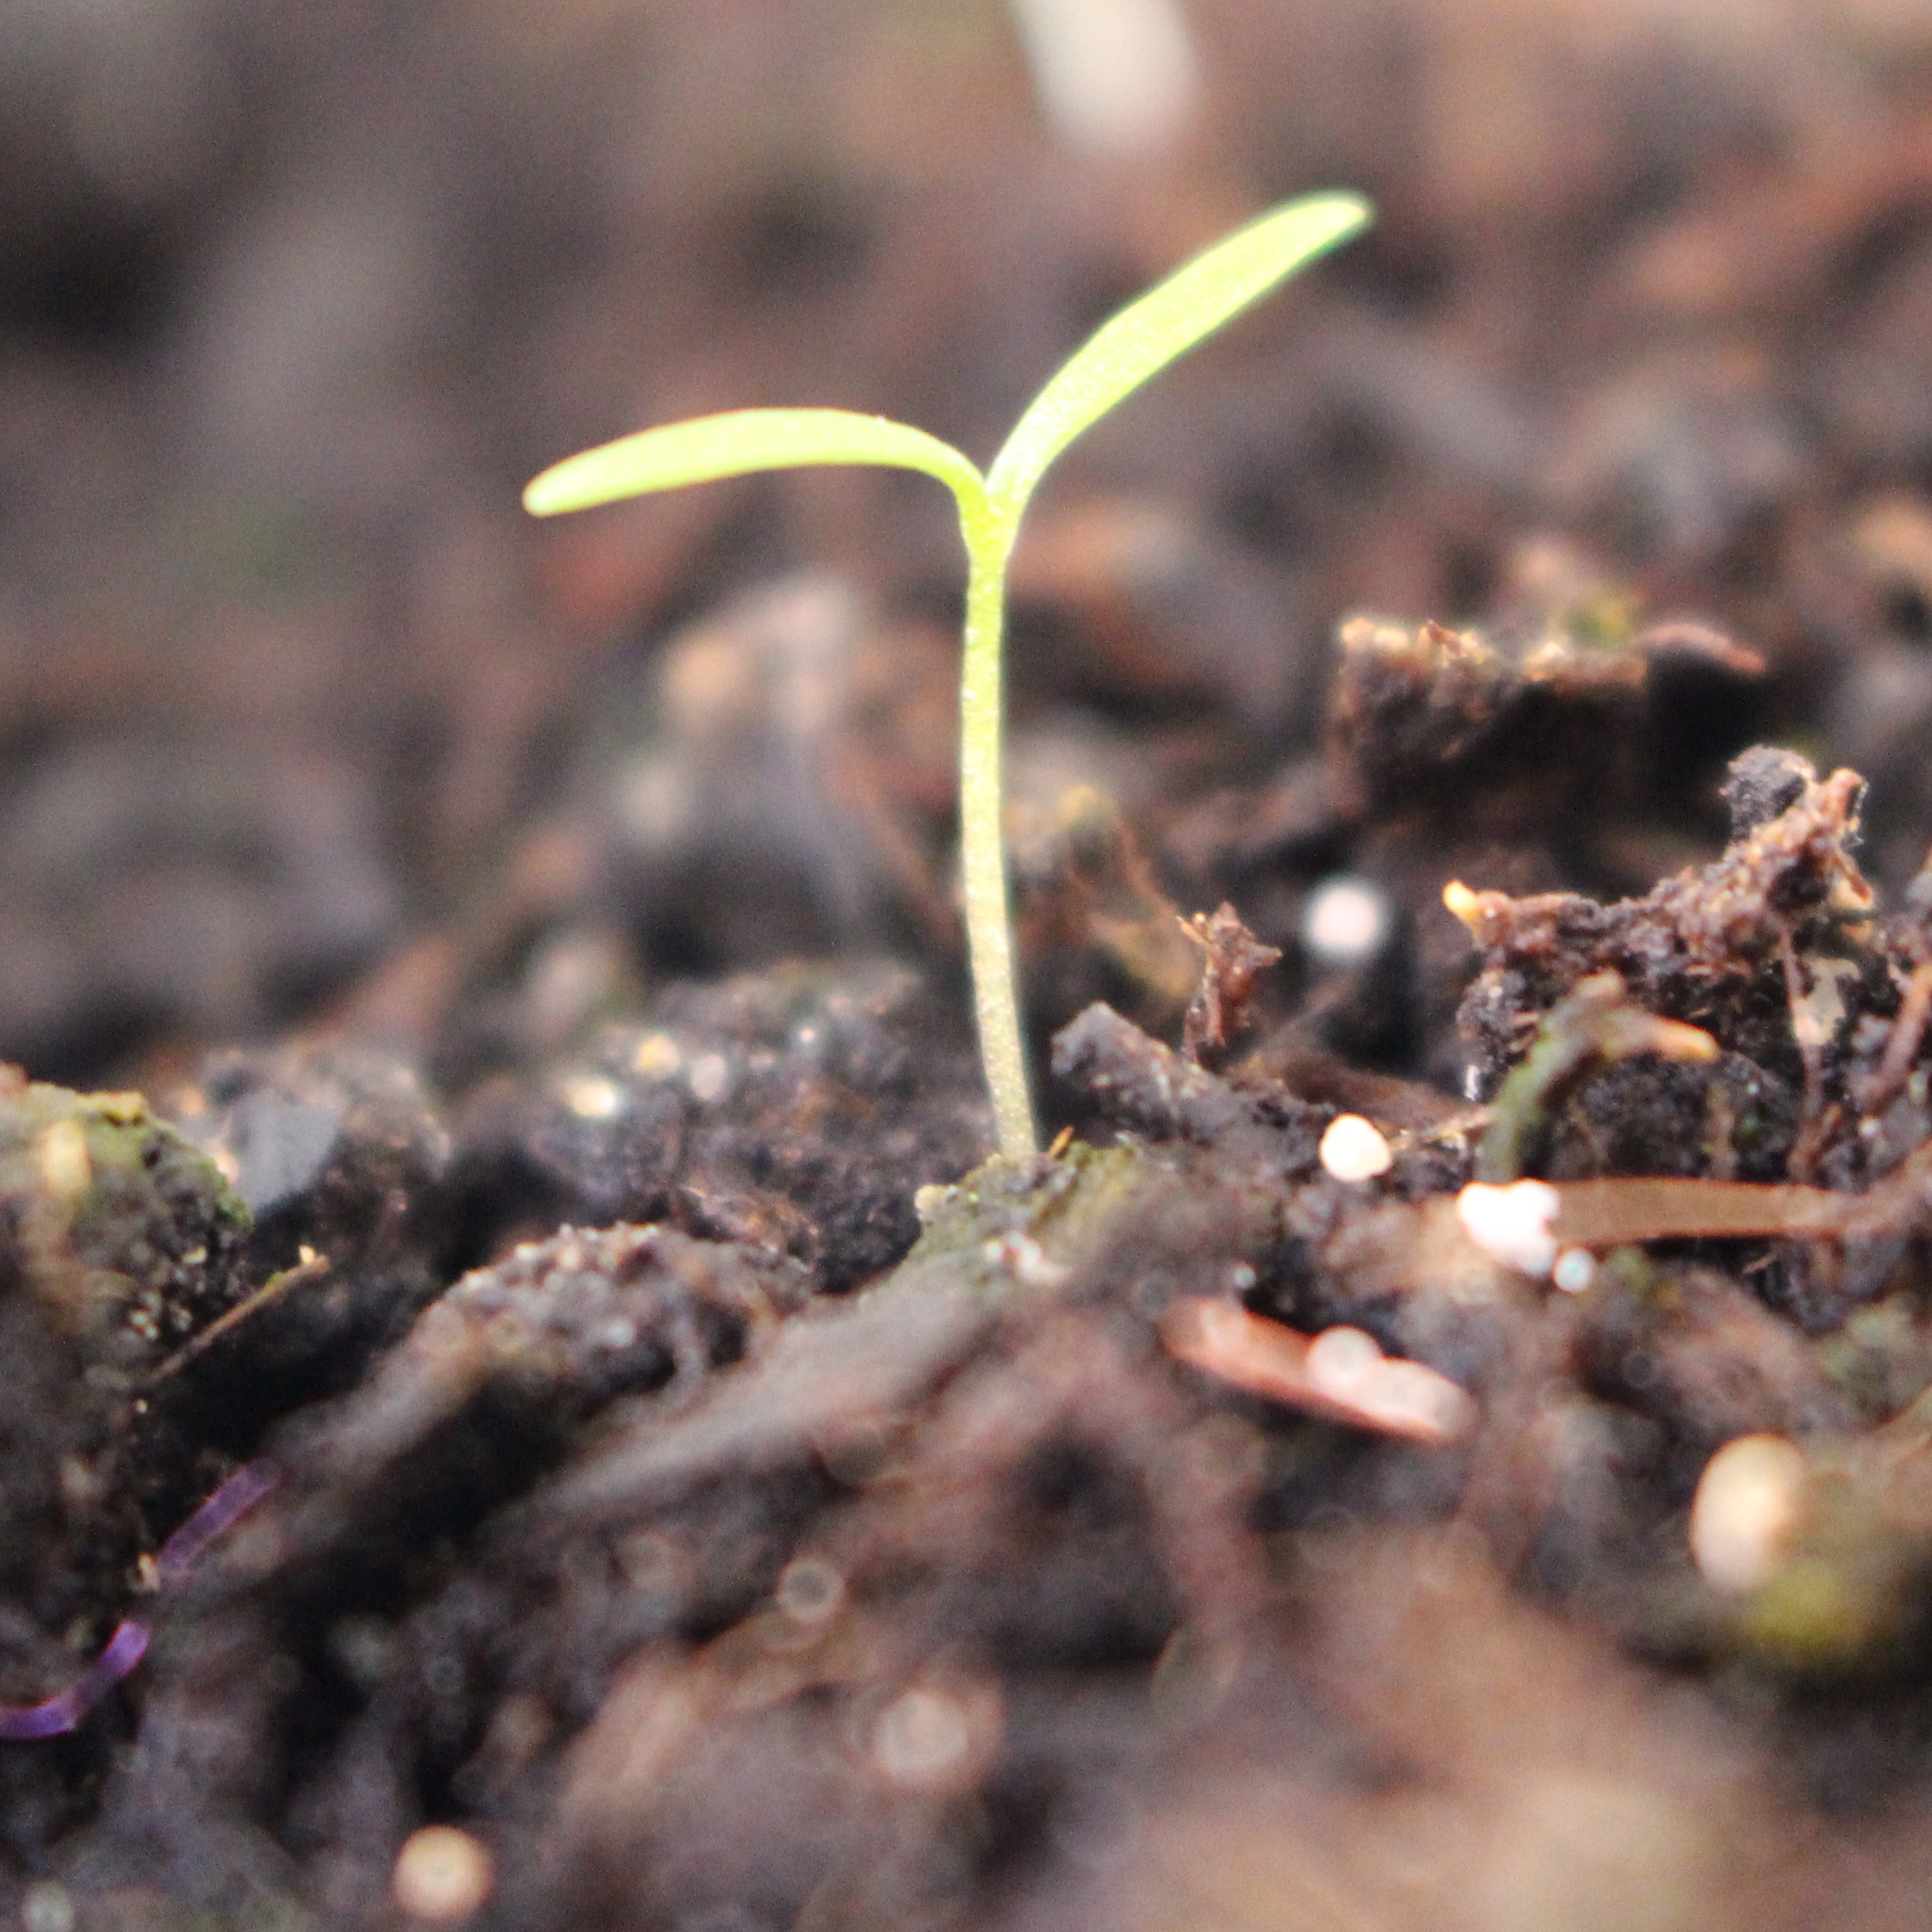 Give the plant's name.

Papaver rhoeas
